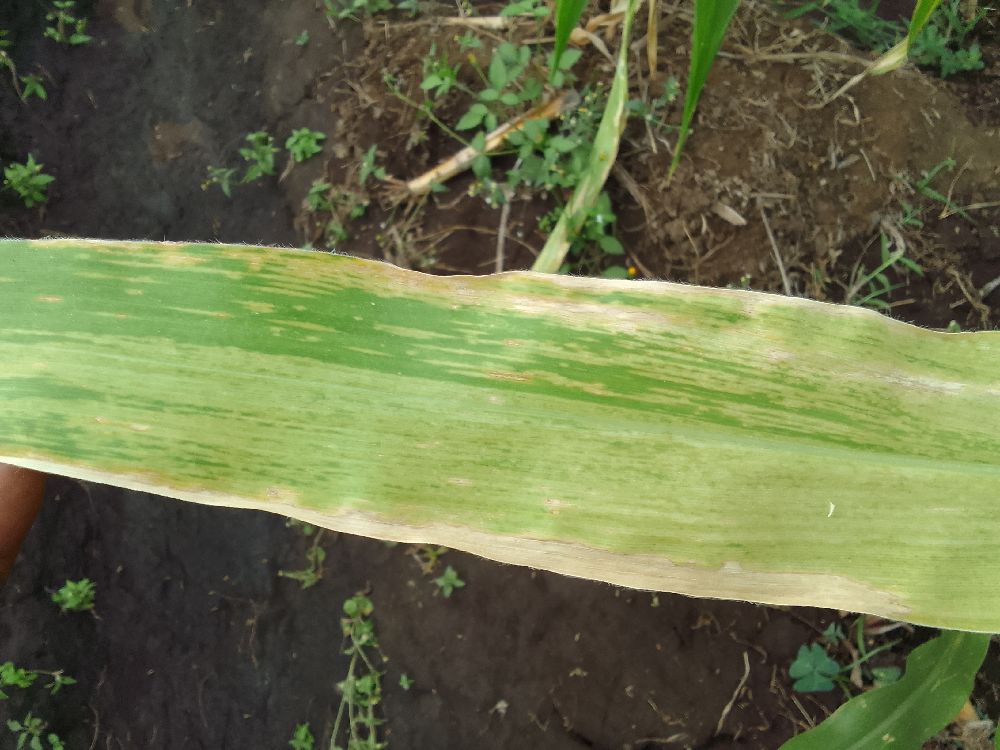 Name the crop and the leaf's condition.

maize, maize lethal necrosis
